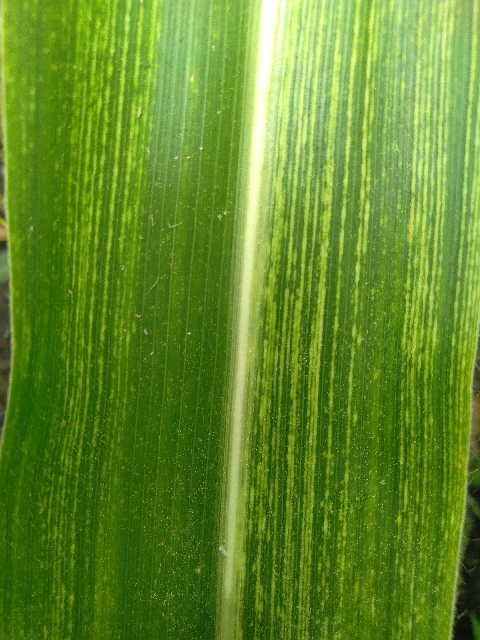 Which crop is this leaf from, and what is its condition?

maize, maize streak virus
